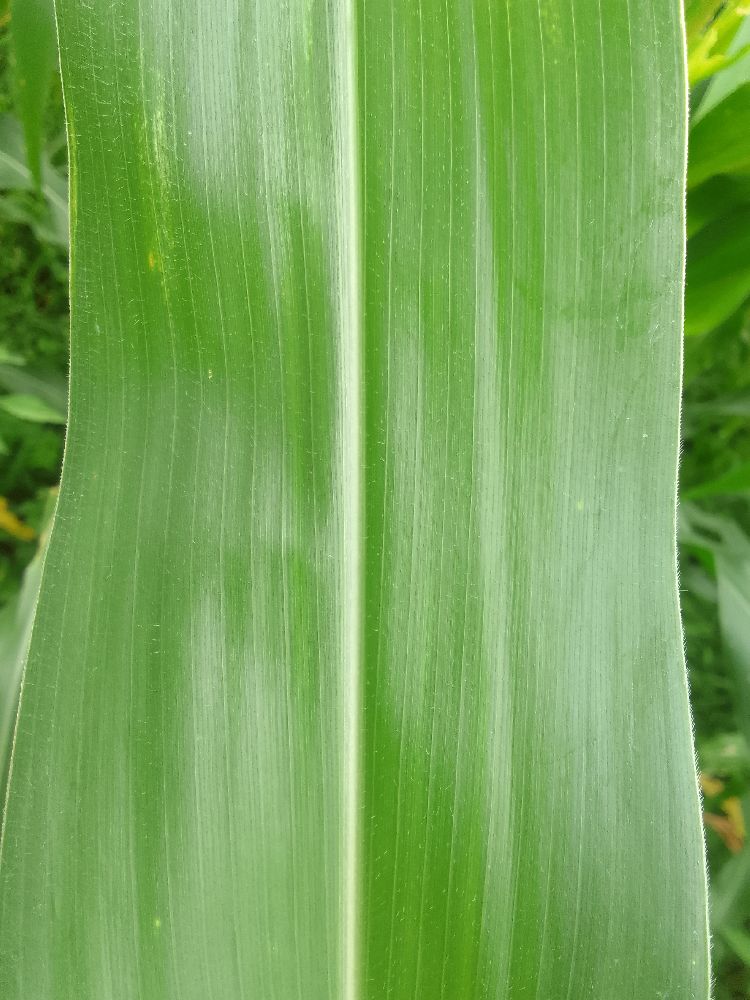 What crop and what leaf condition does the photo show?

maize, healthy
